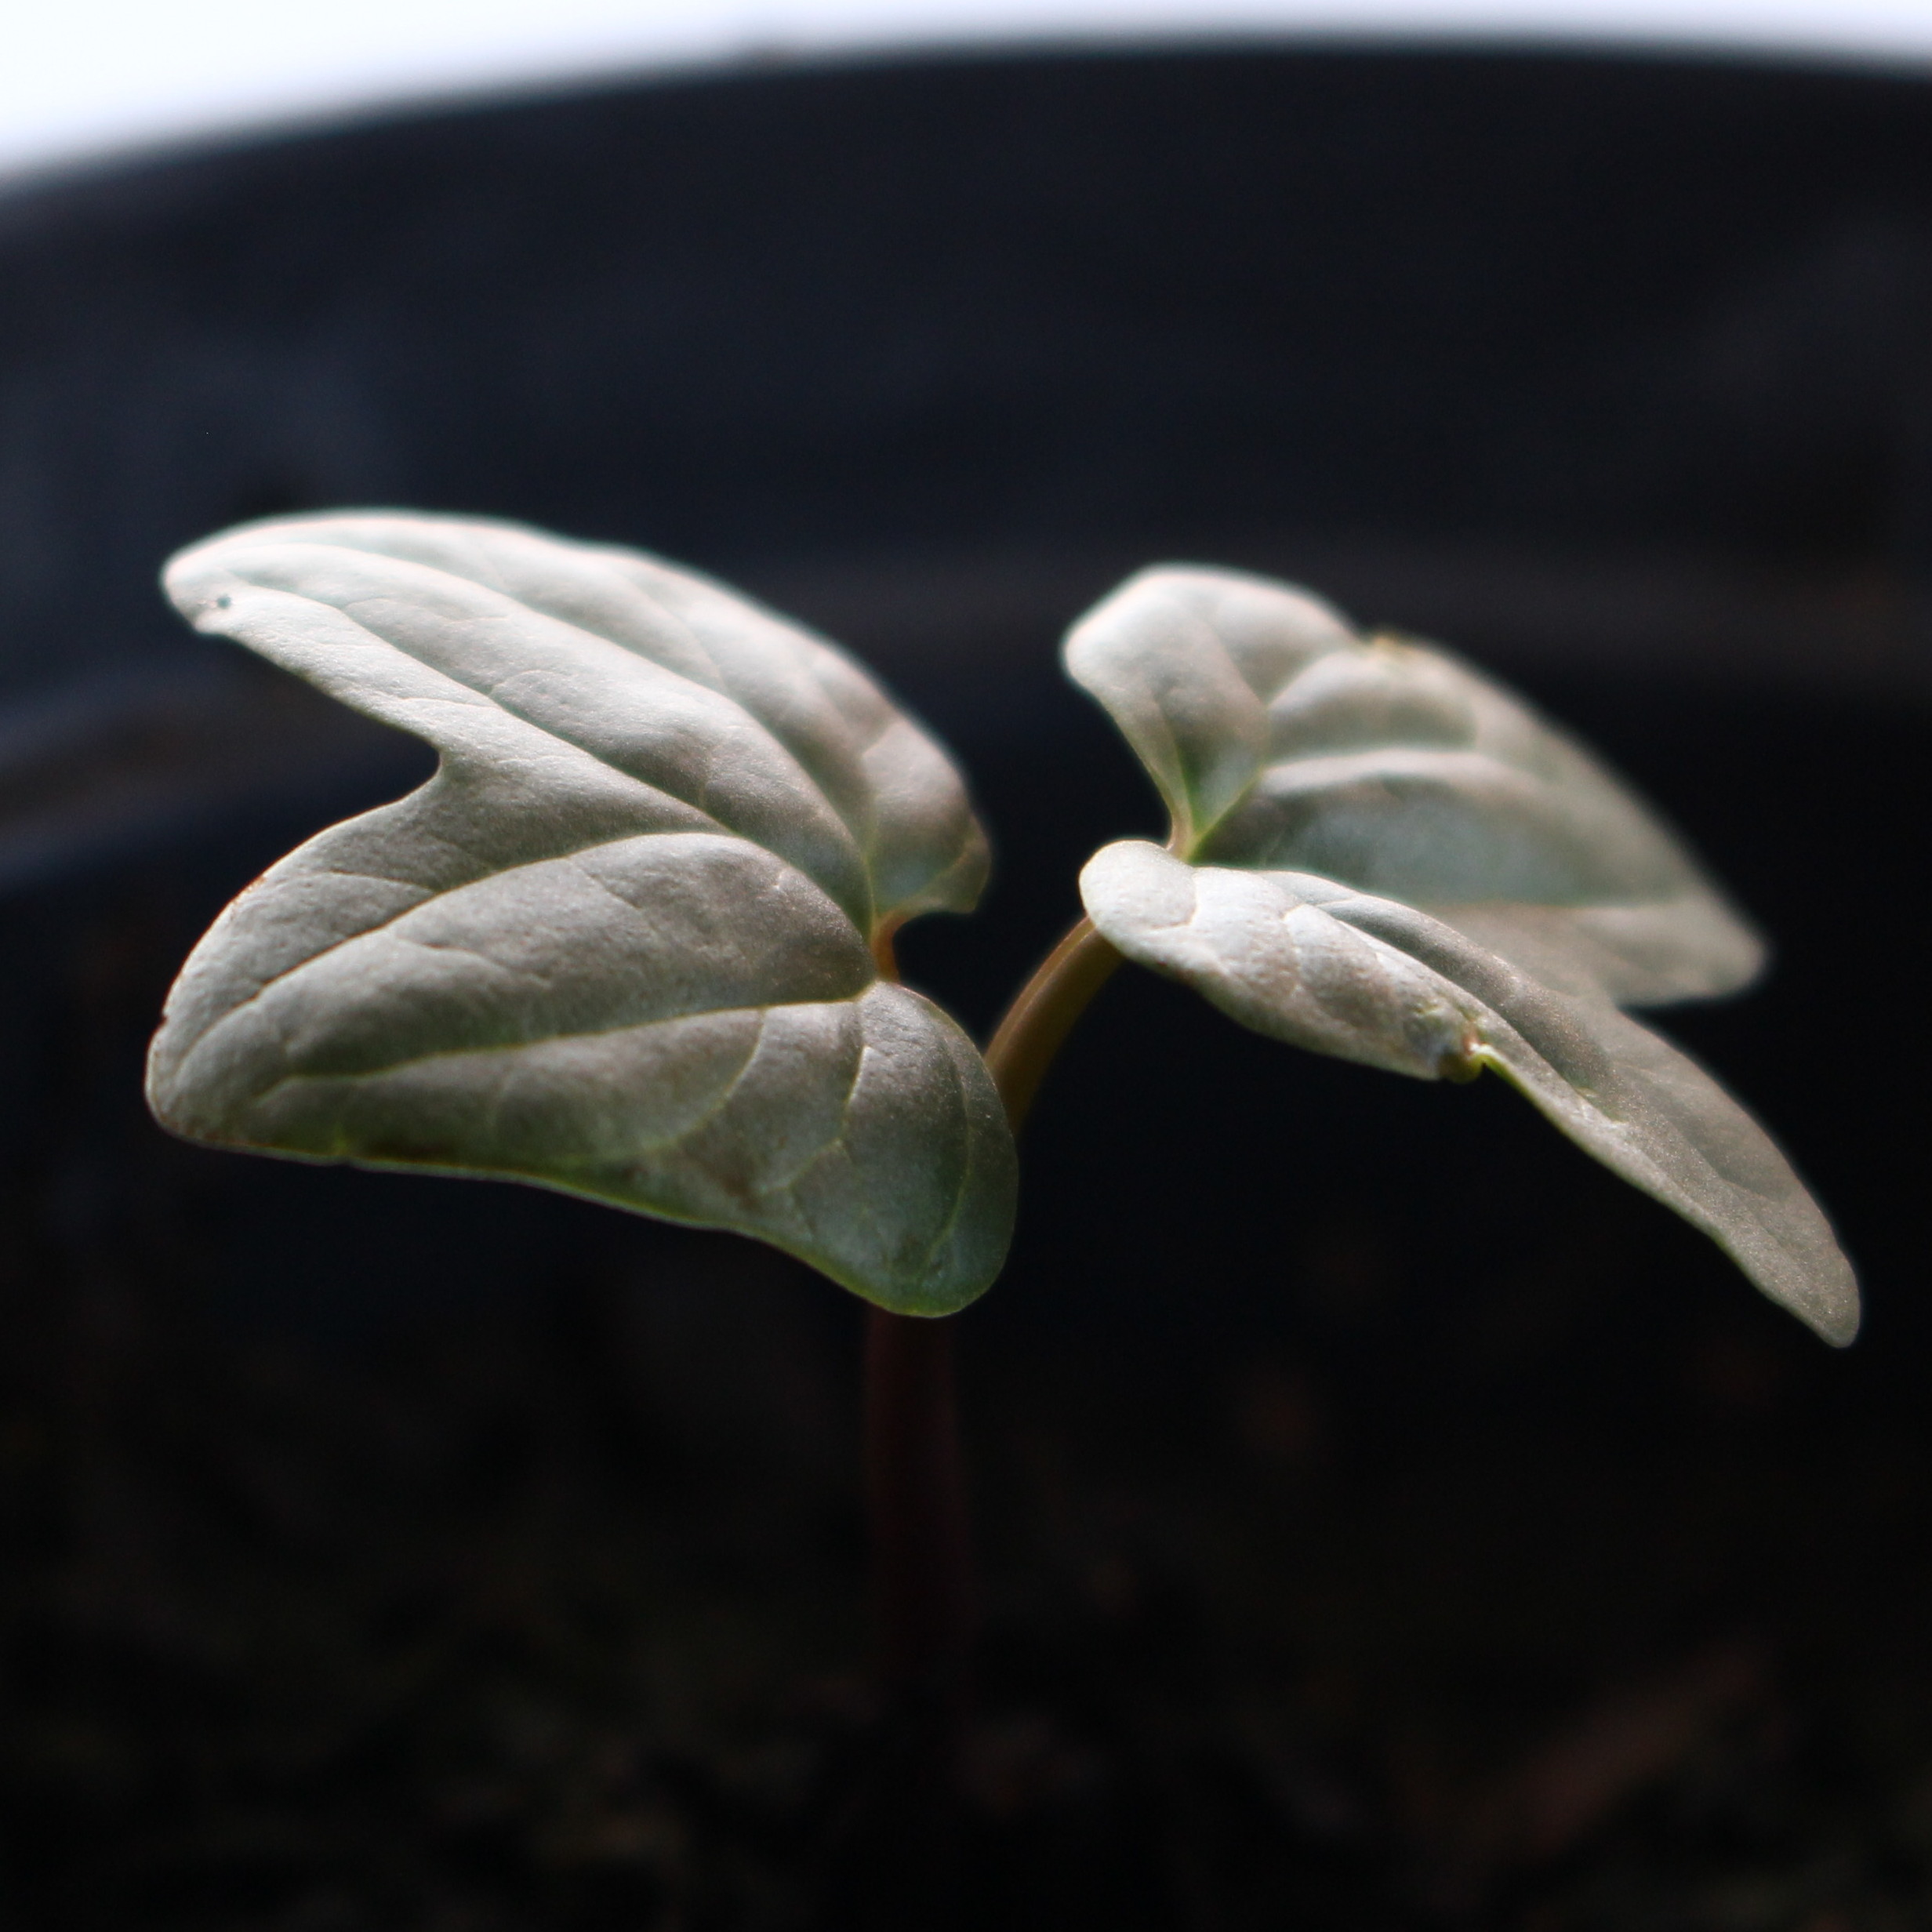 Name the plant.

Convolvulus arvensis
